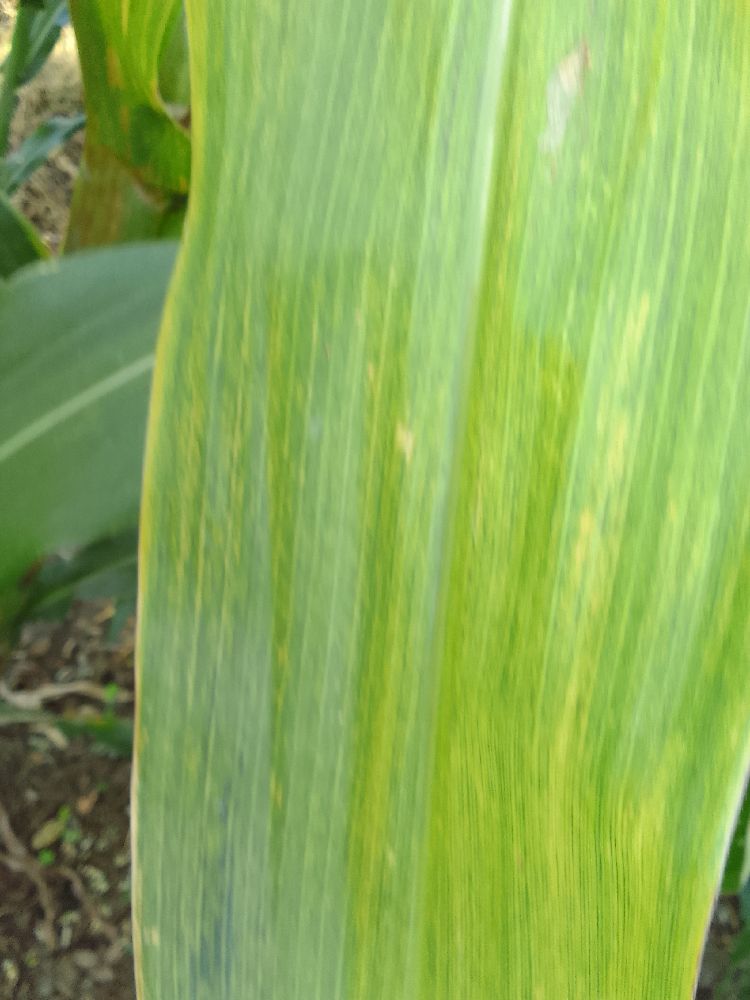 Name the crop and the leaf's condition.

maize, maize lethal necrosis
